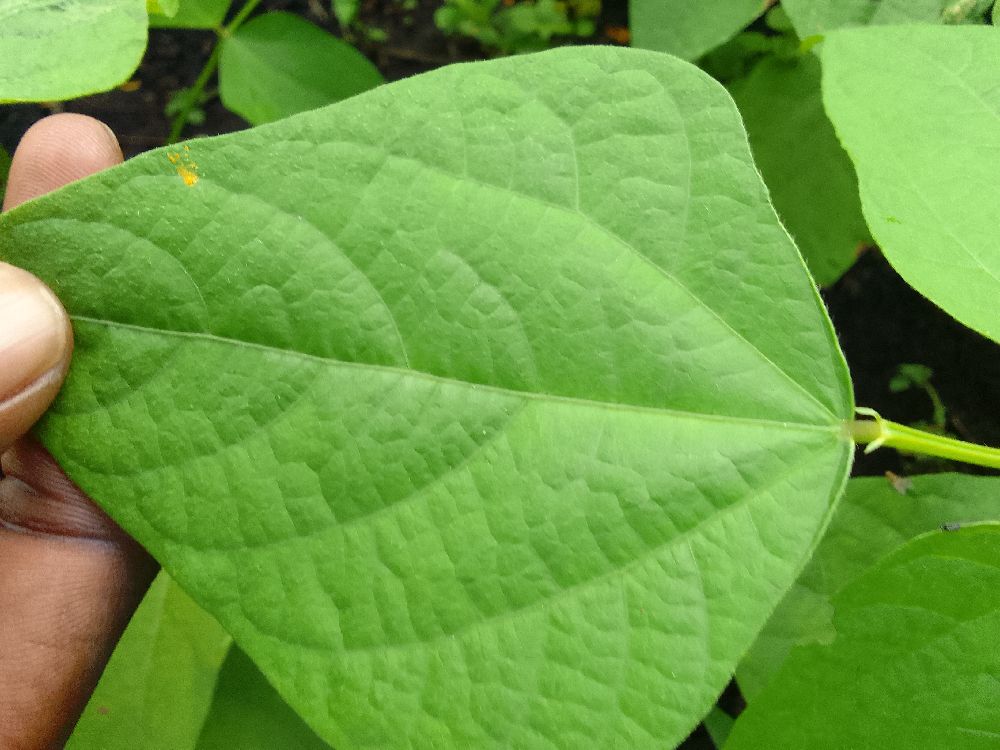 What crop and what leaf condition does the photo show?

common bean, healthy
